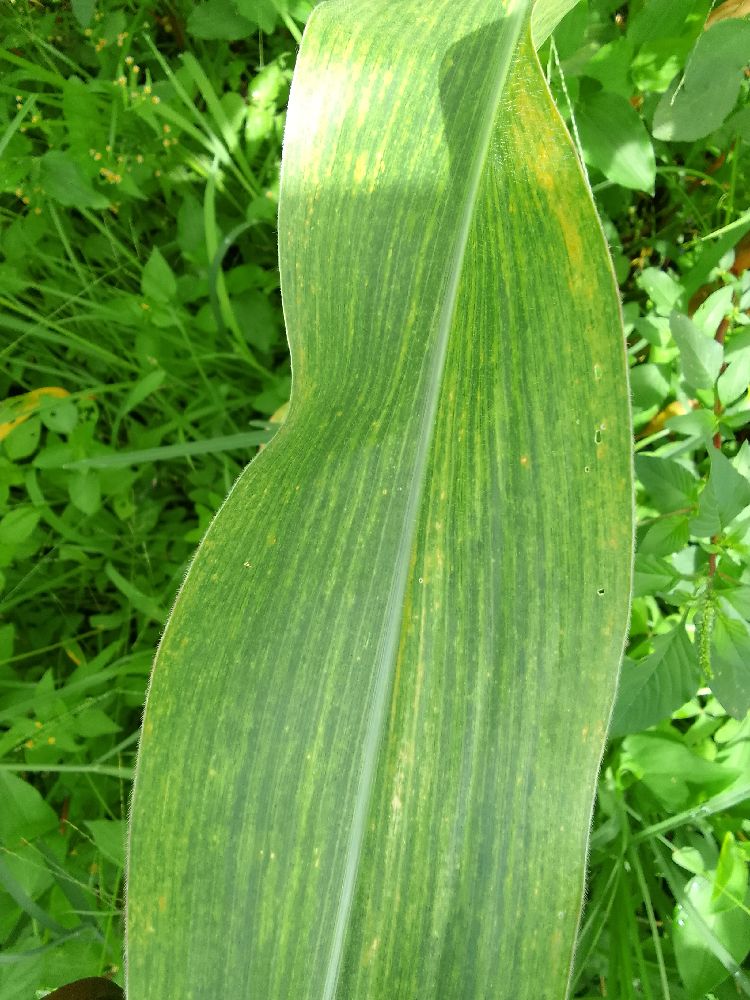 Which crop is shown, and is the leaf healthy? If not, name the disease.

maize, maize lethal necrosis
